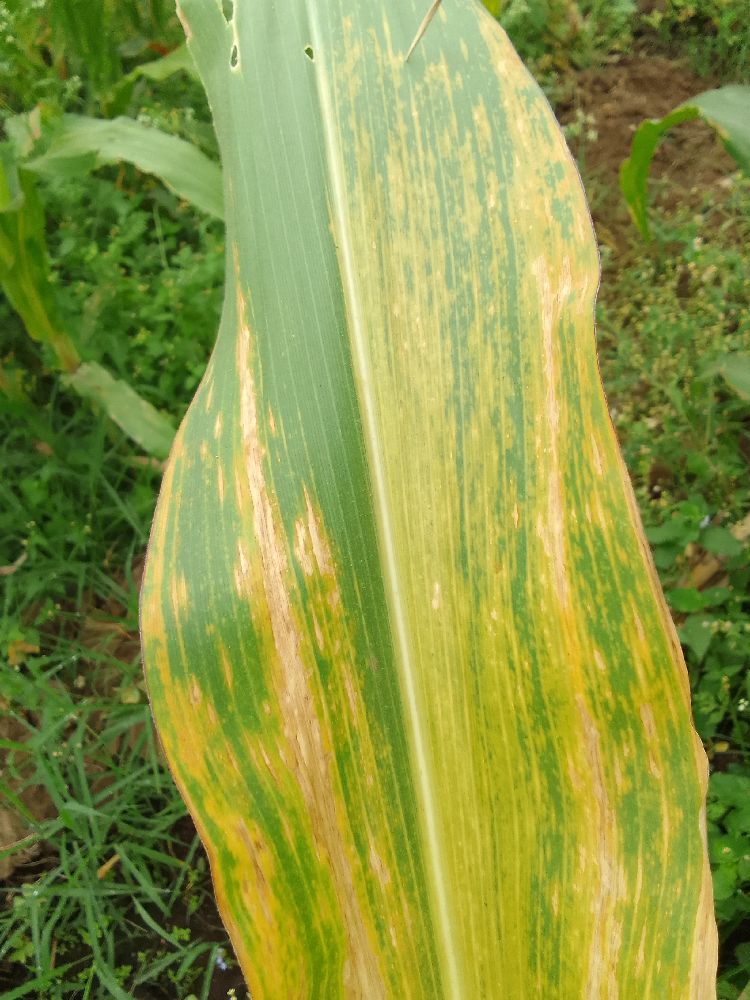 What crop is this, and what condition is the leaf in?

maize, maize lethal necrosis
